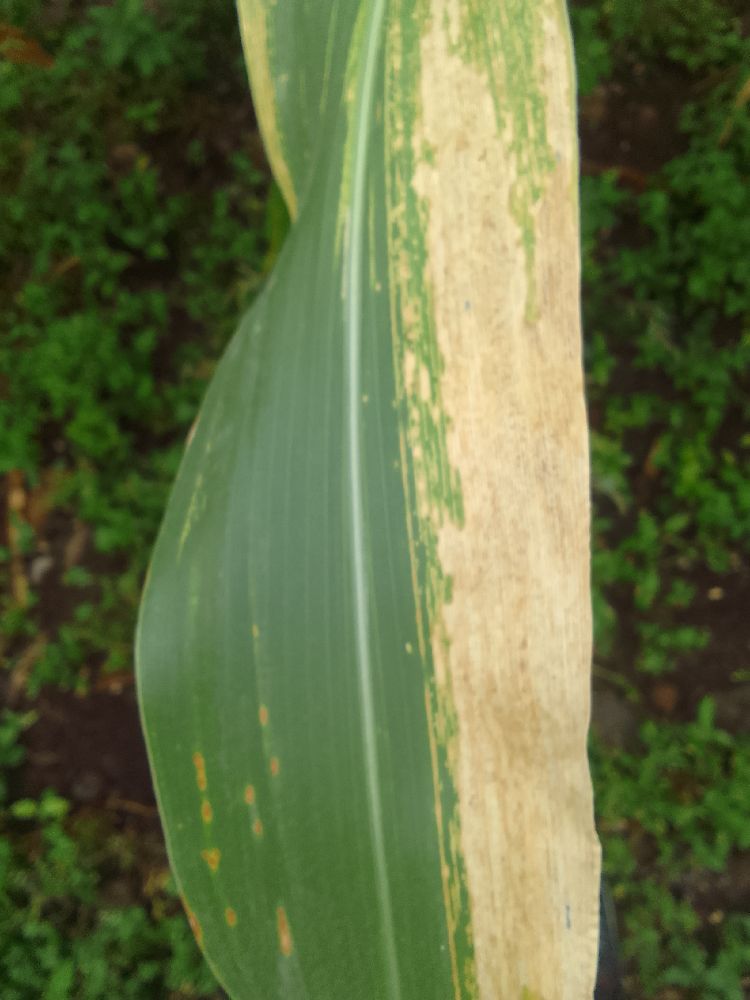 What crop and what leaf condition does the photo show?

maize, maize lethal necrosis
